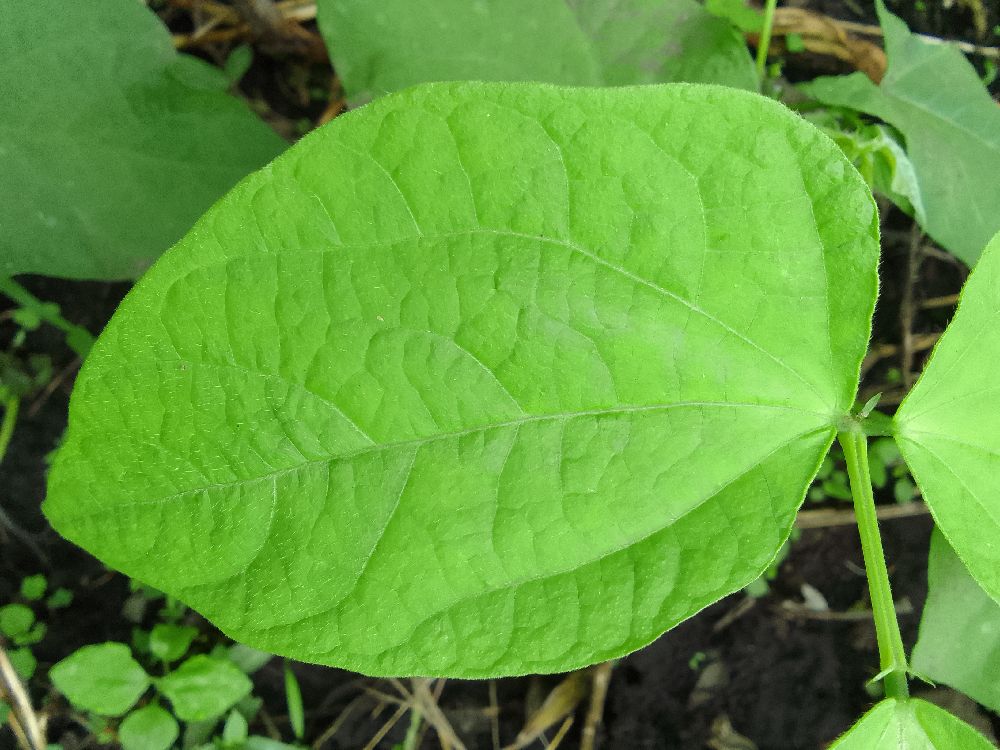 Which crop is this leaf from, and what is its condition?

common bean, healthy
